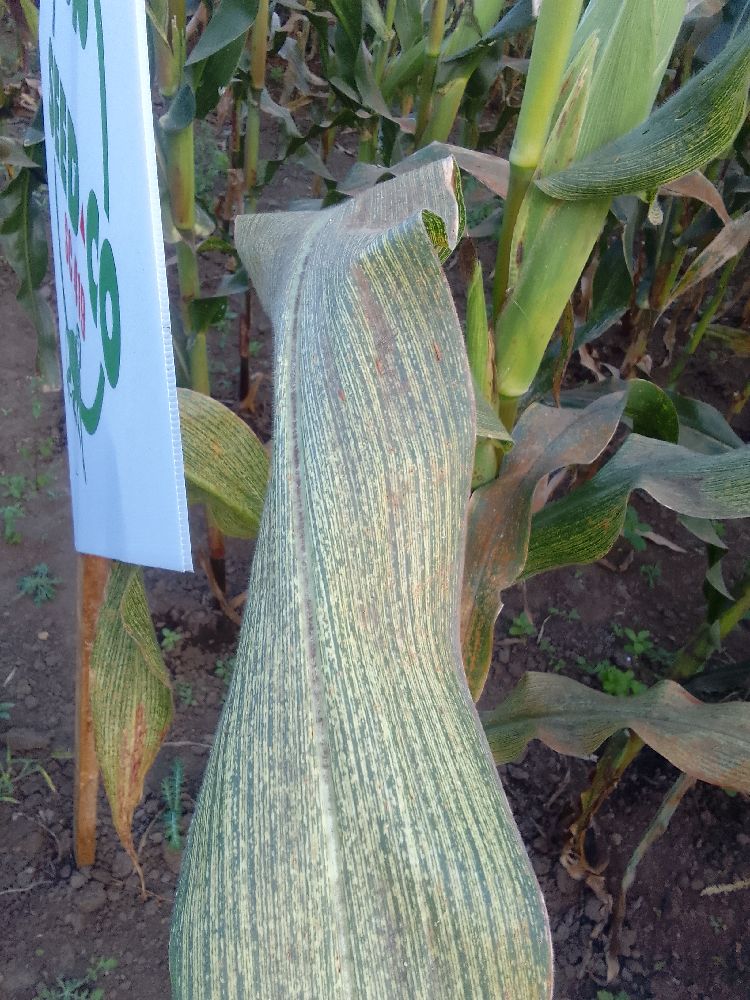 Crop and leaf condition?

maize, maize streak virus
